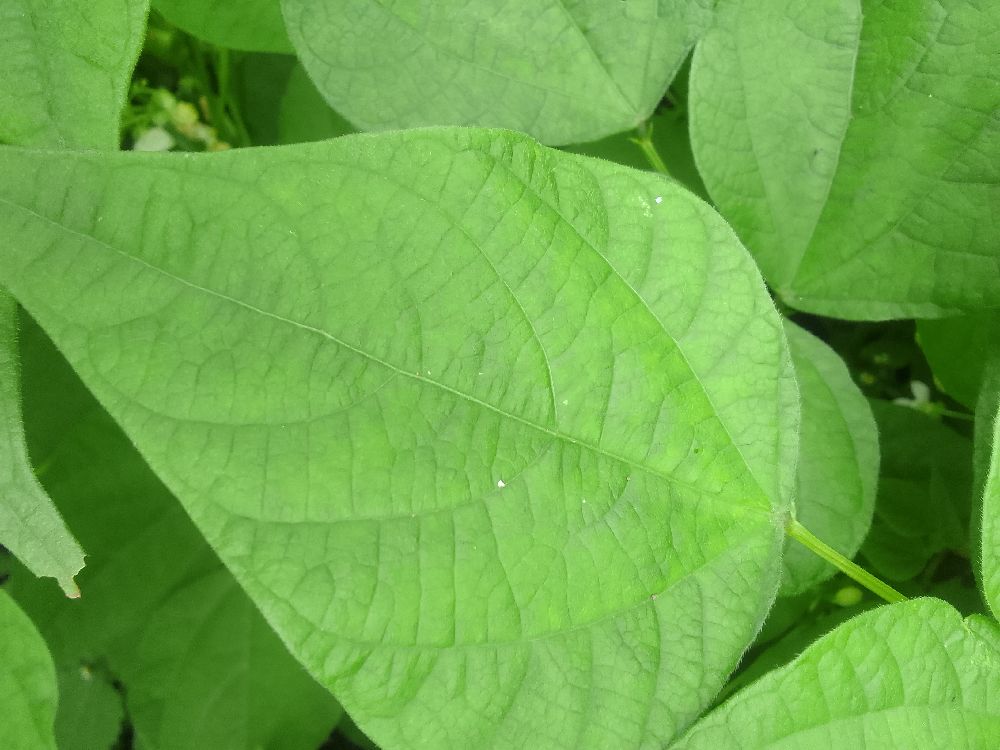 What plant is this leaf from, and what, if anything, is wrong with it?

common bean, healthy
